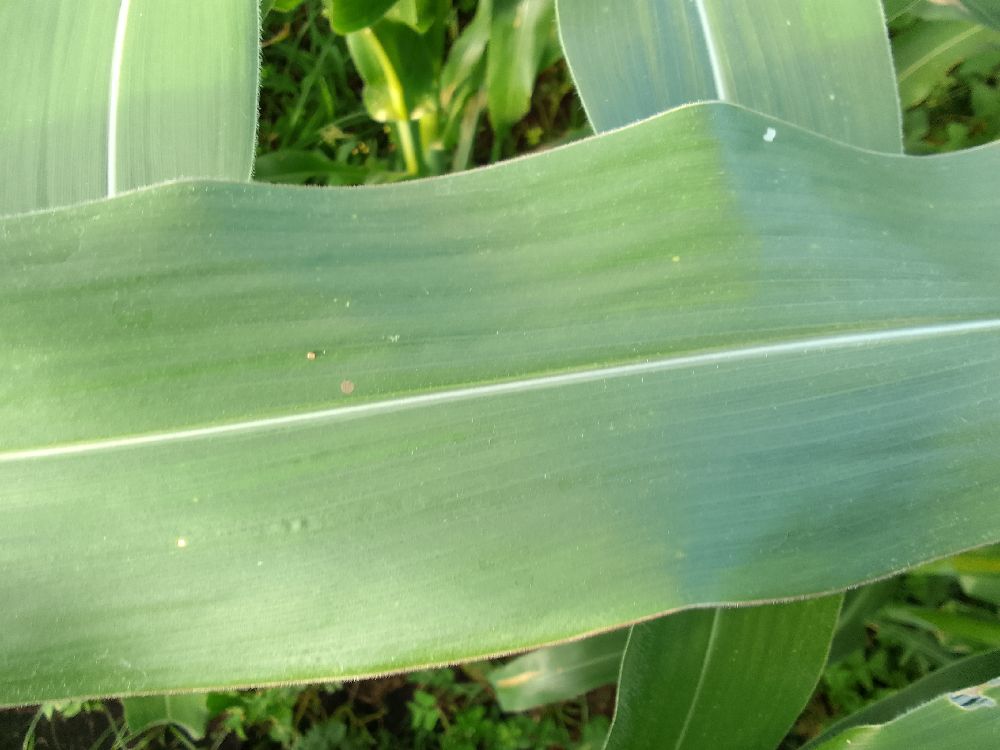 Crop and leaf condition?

maize, healthy
